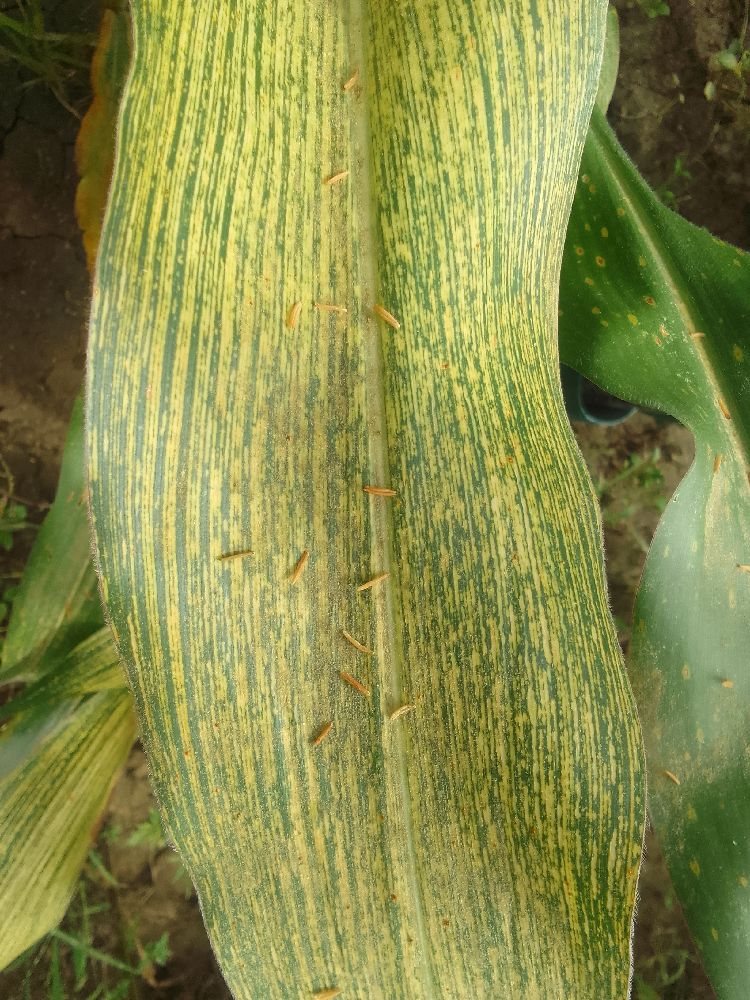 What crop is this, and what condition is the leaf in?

maize, maize streak virus
